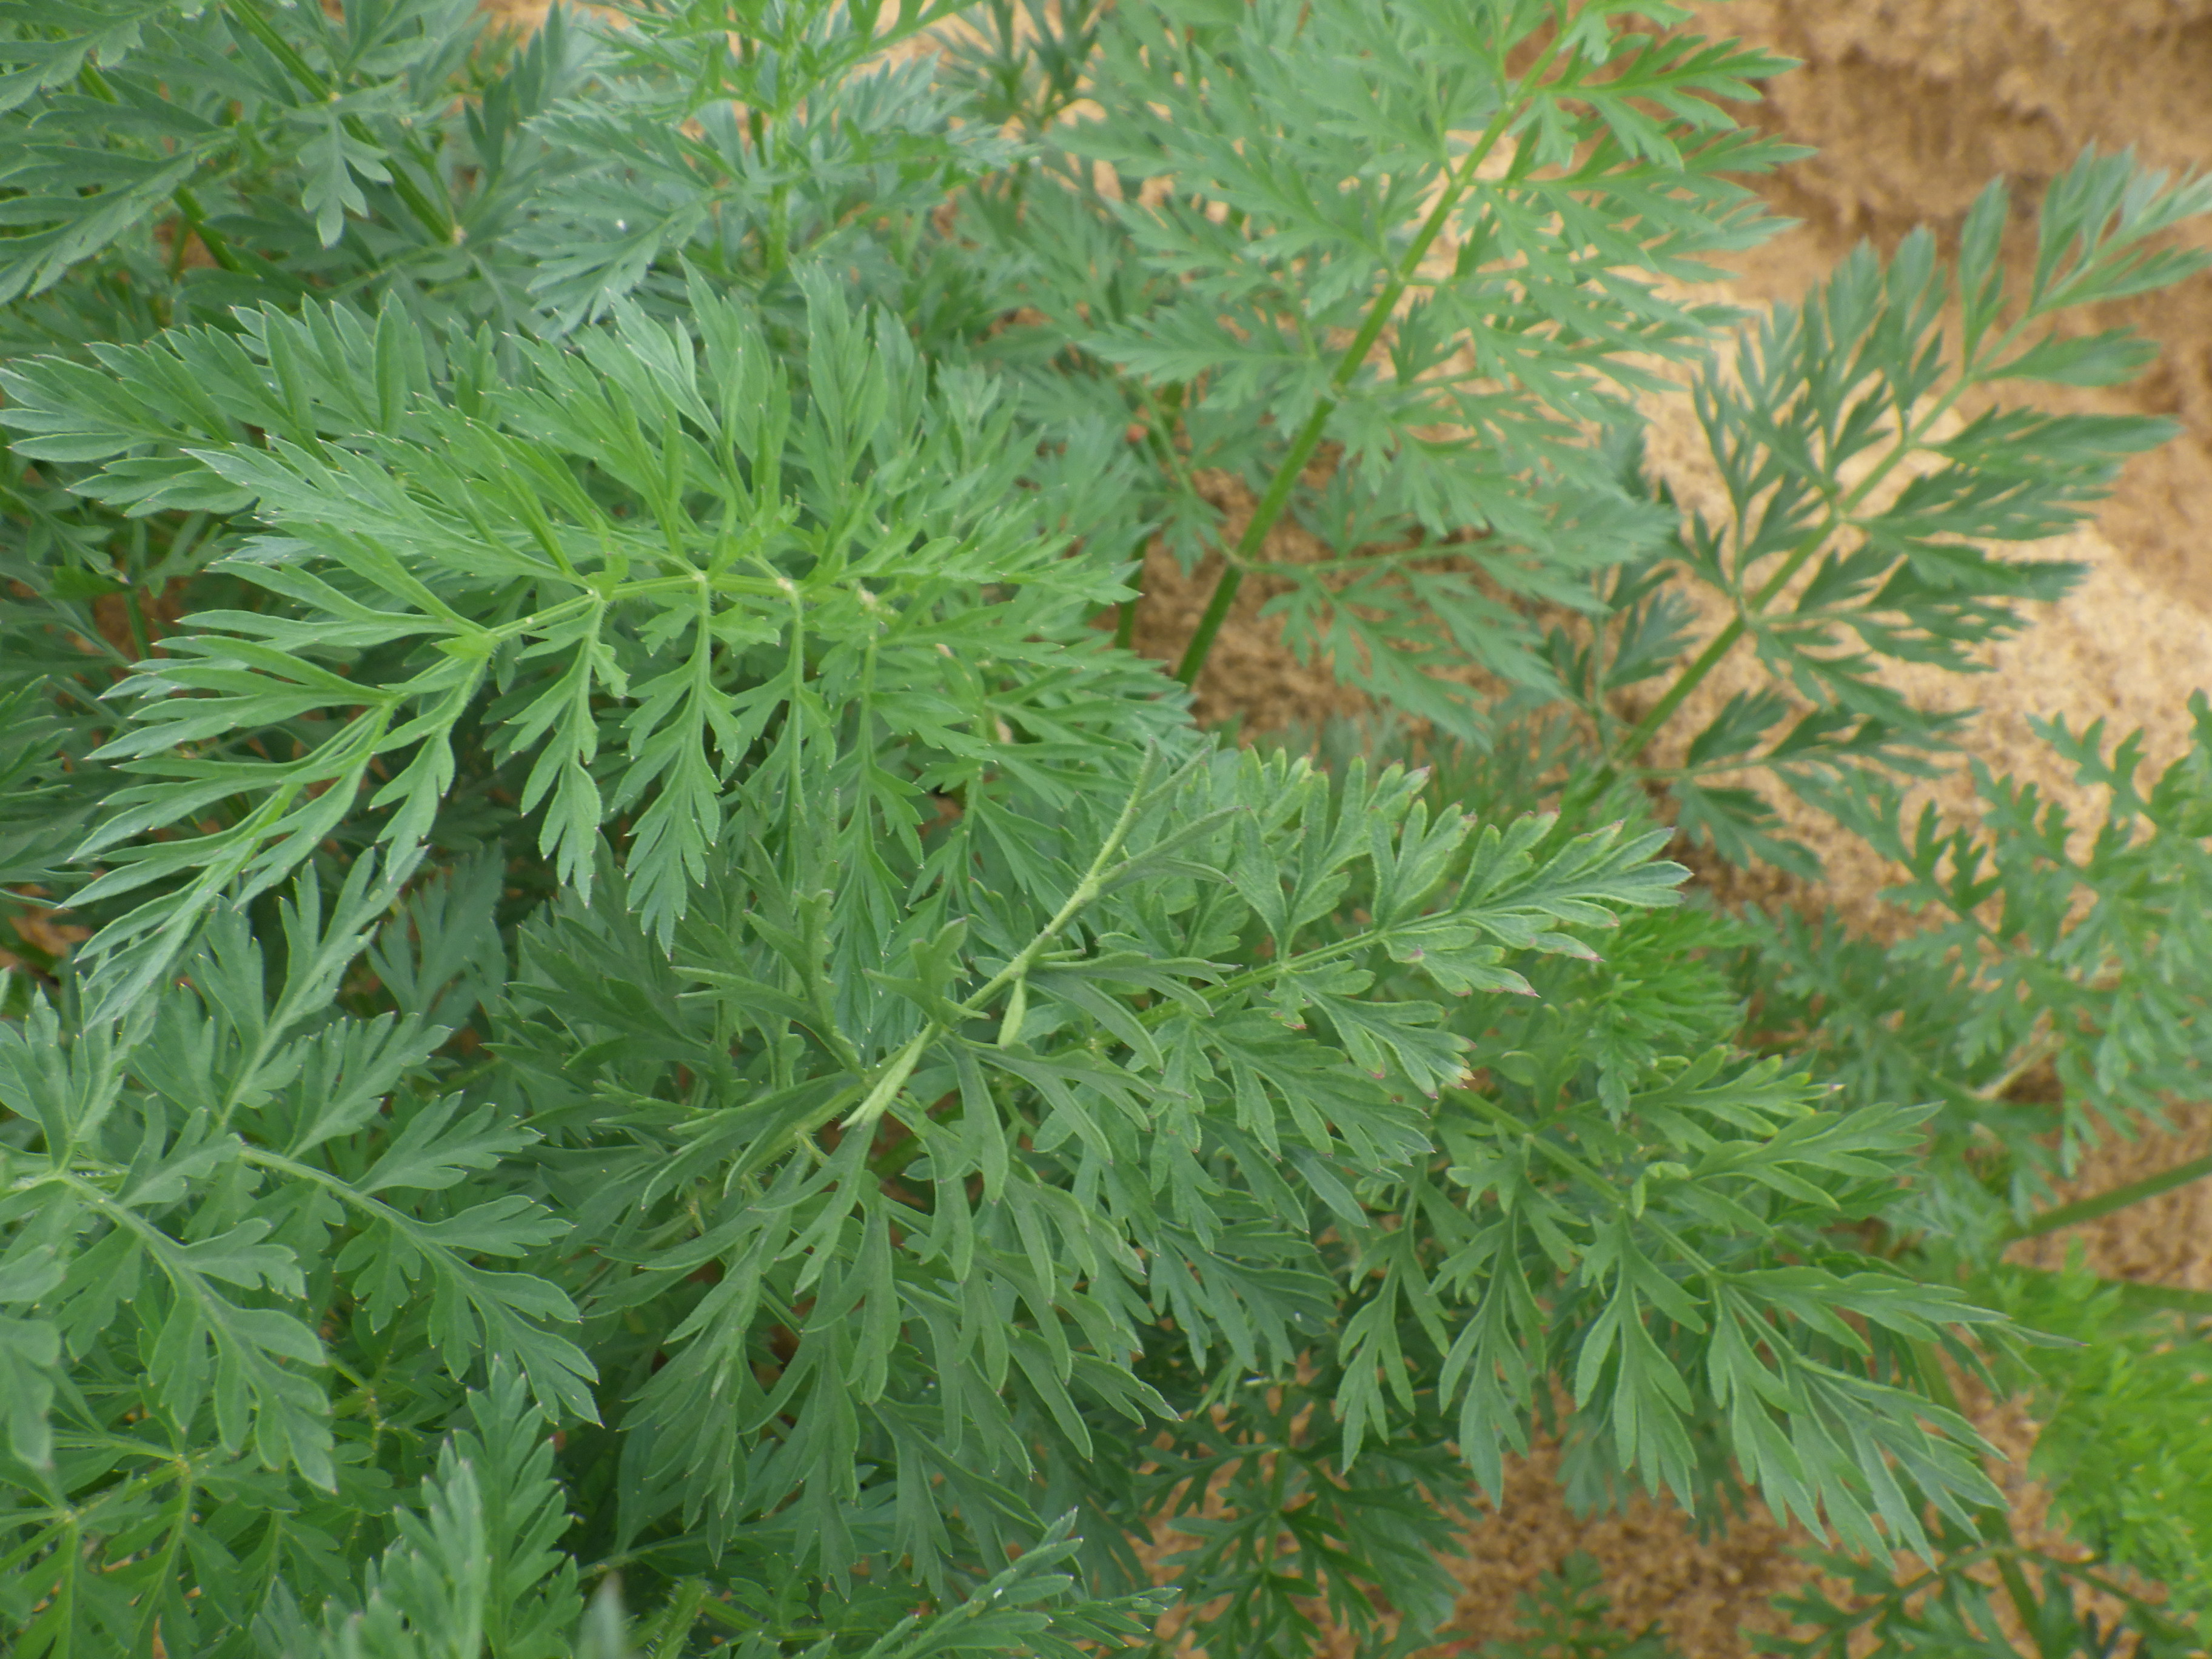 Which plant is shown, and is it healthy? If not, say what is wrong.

carrot, alternaria
